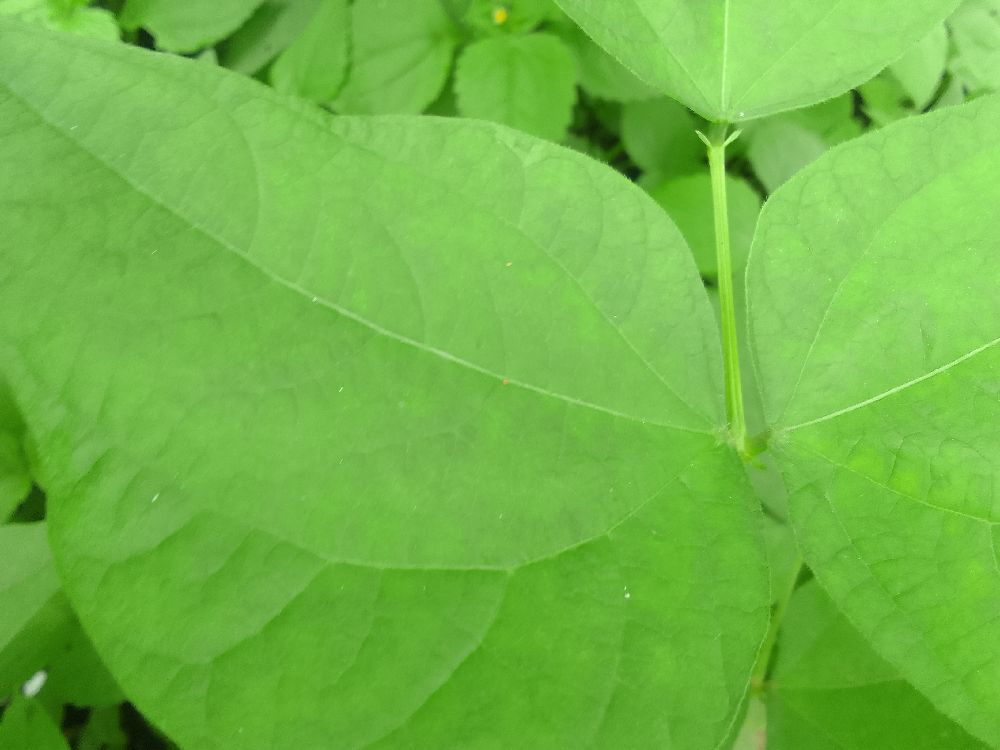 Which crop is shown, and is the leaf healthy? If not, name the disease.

common bean, healthy
